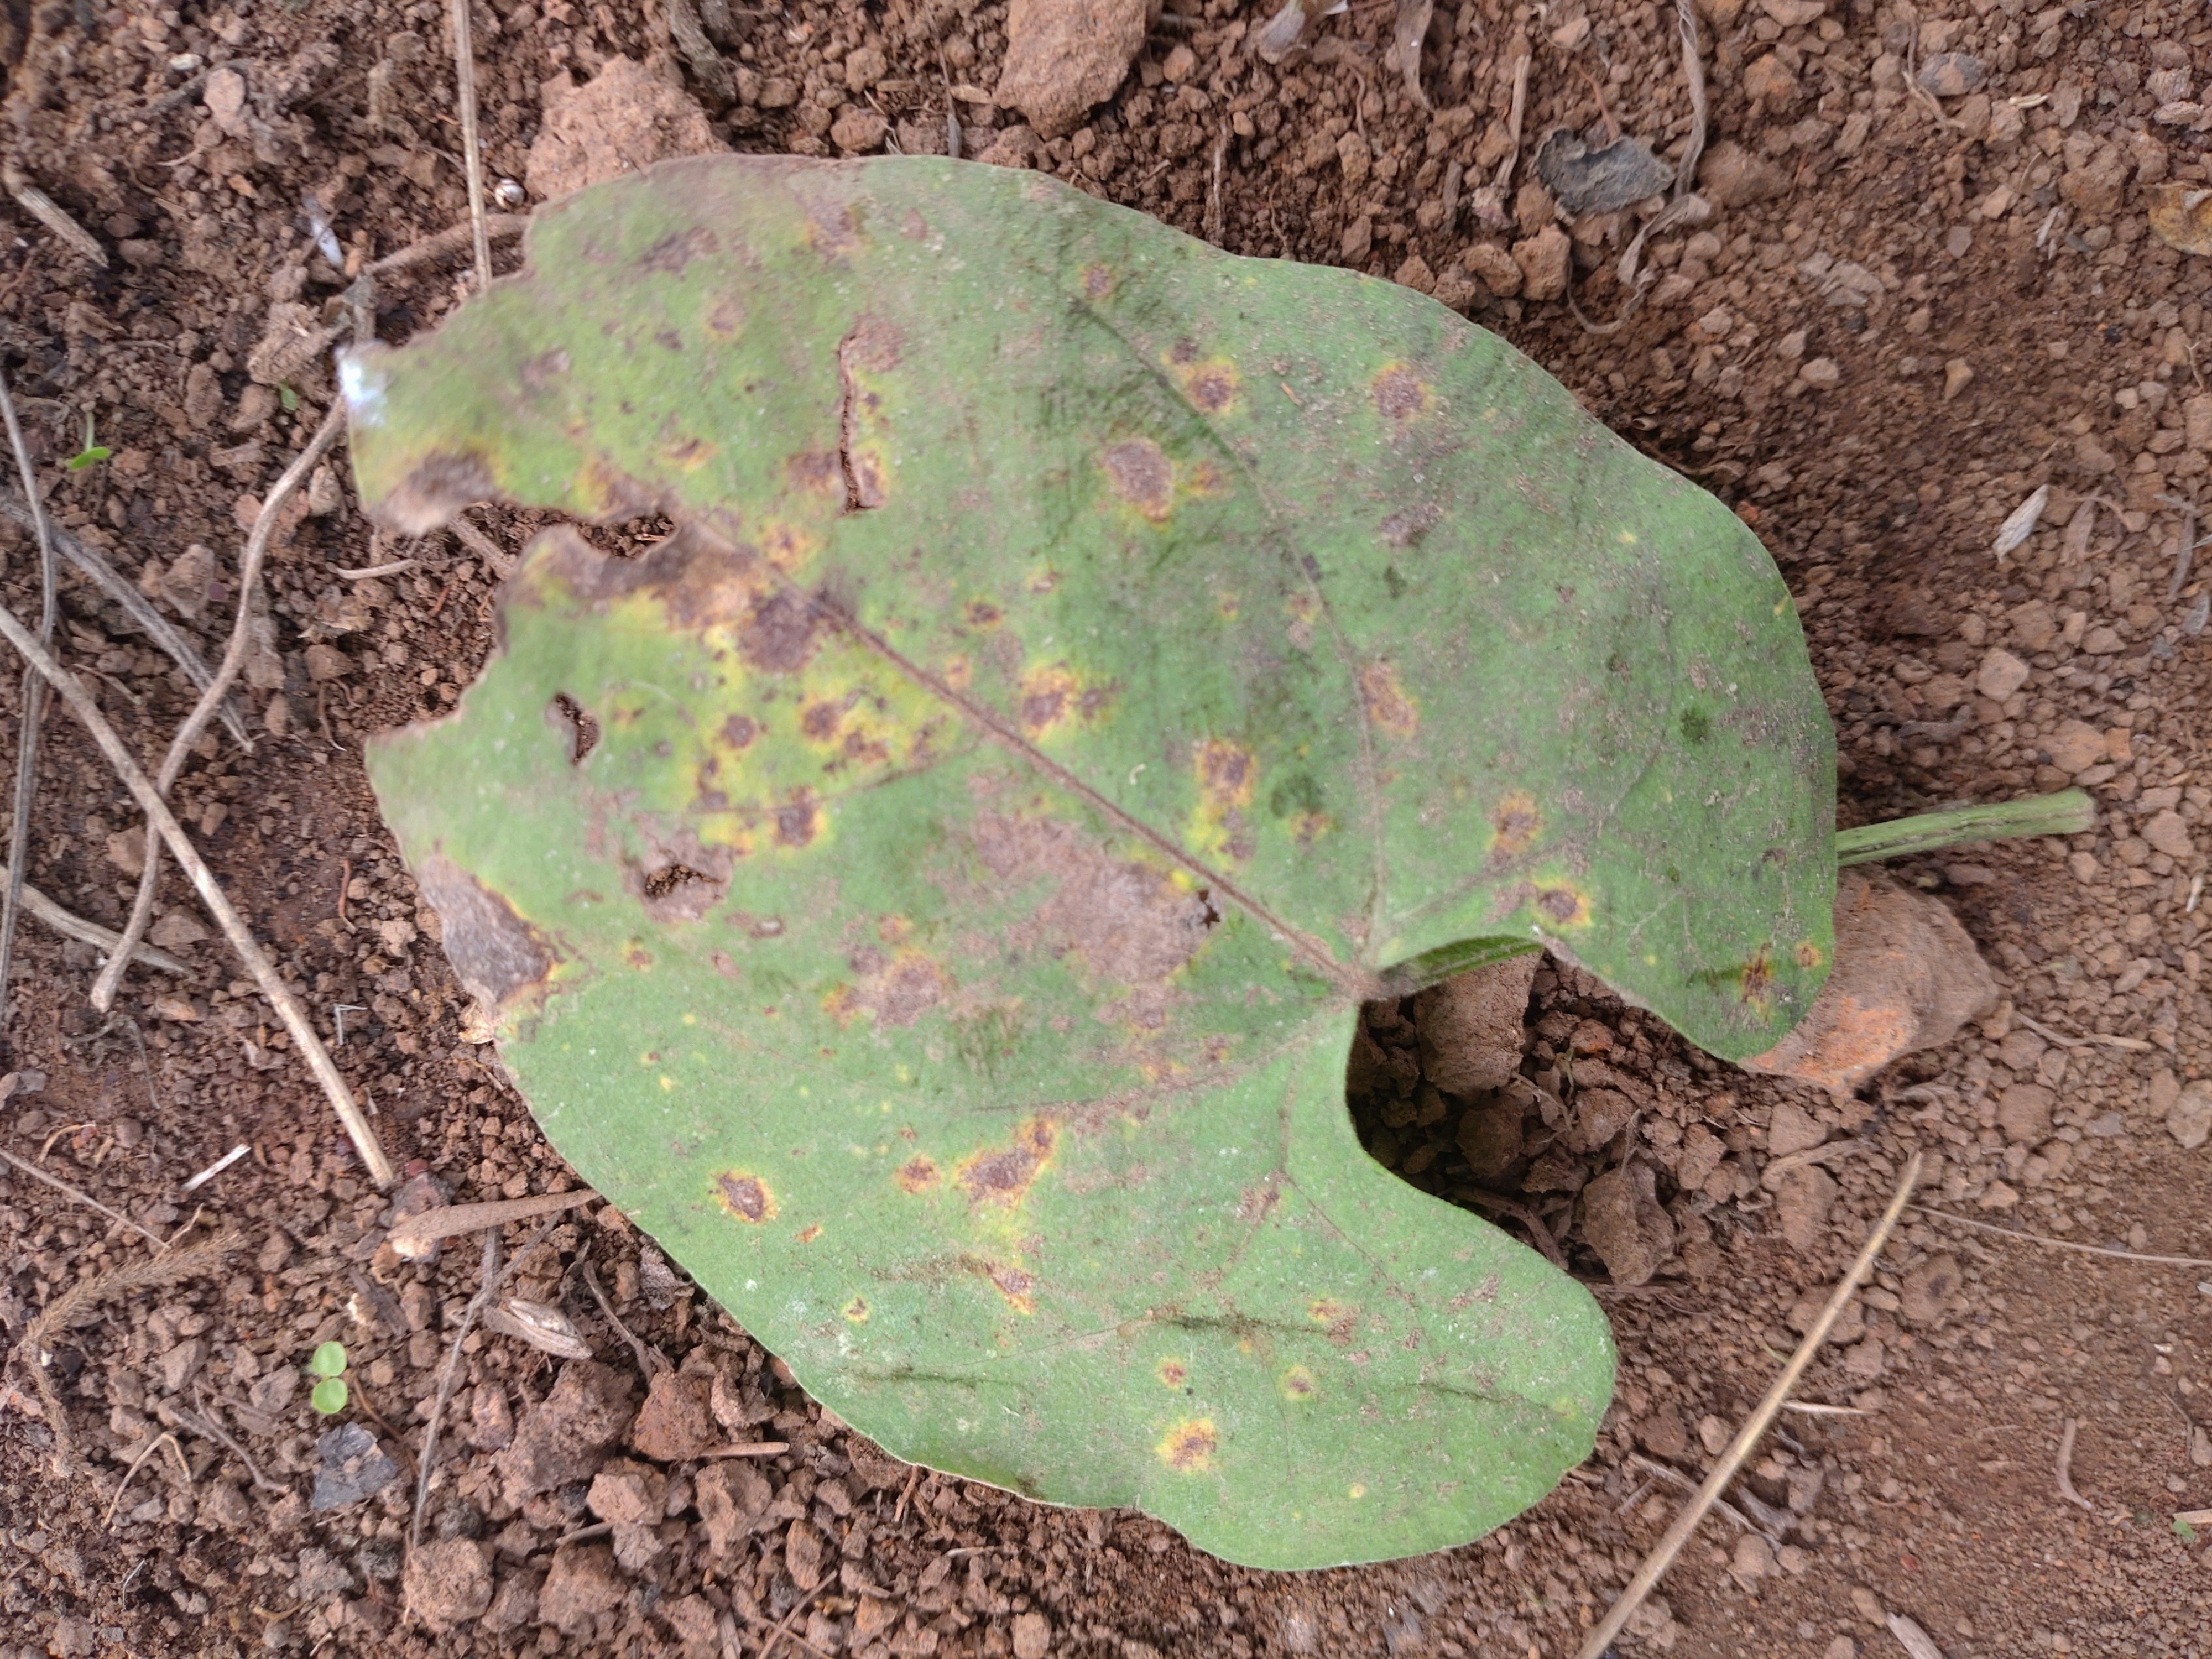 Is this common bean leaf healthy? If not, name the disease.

anthracnose
